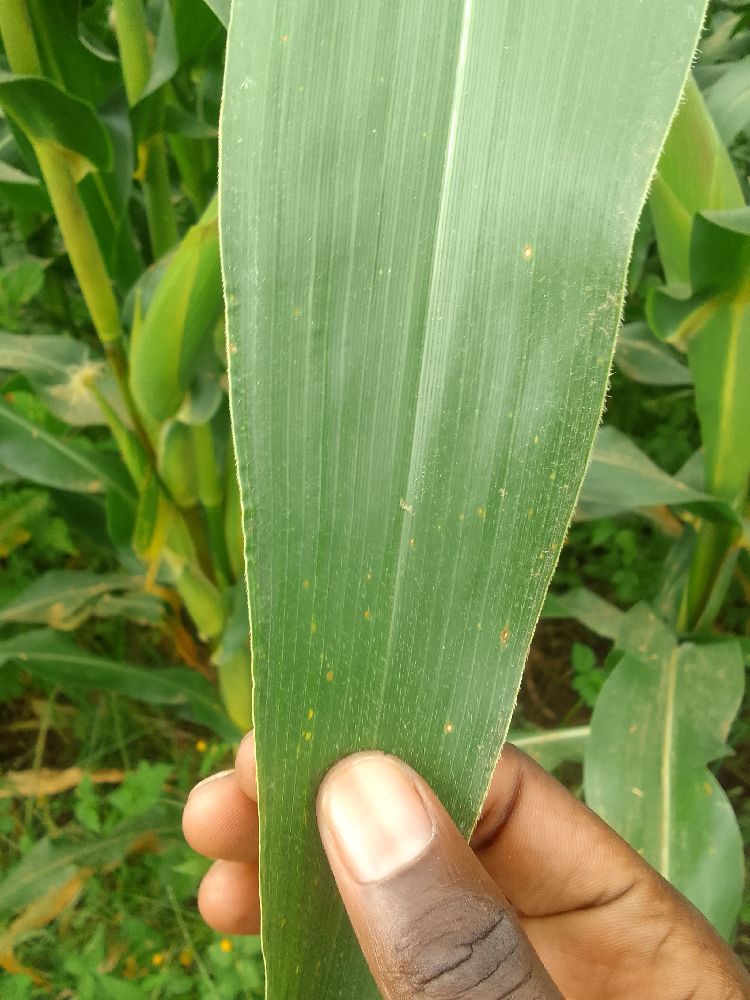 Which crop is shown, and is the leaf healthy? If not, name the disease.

maize, healthy
